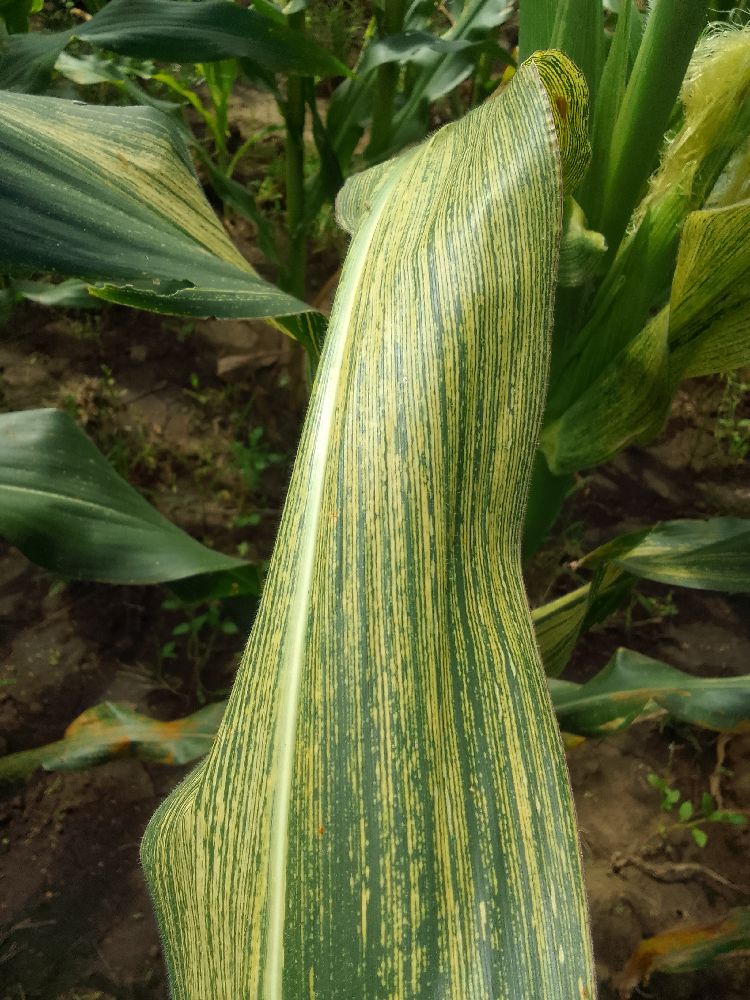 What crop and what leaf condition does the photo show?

maize, maize streak virus
